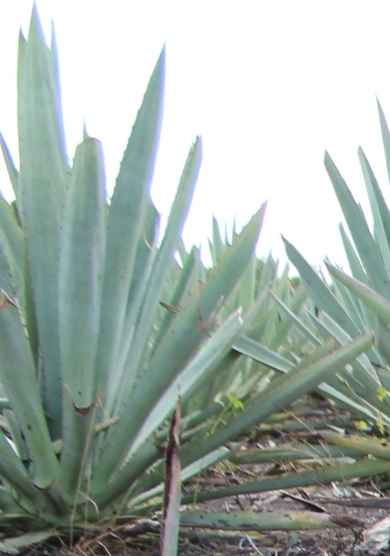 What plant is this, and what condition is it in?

agave, healthy
